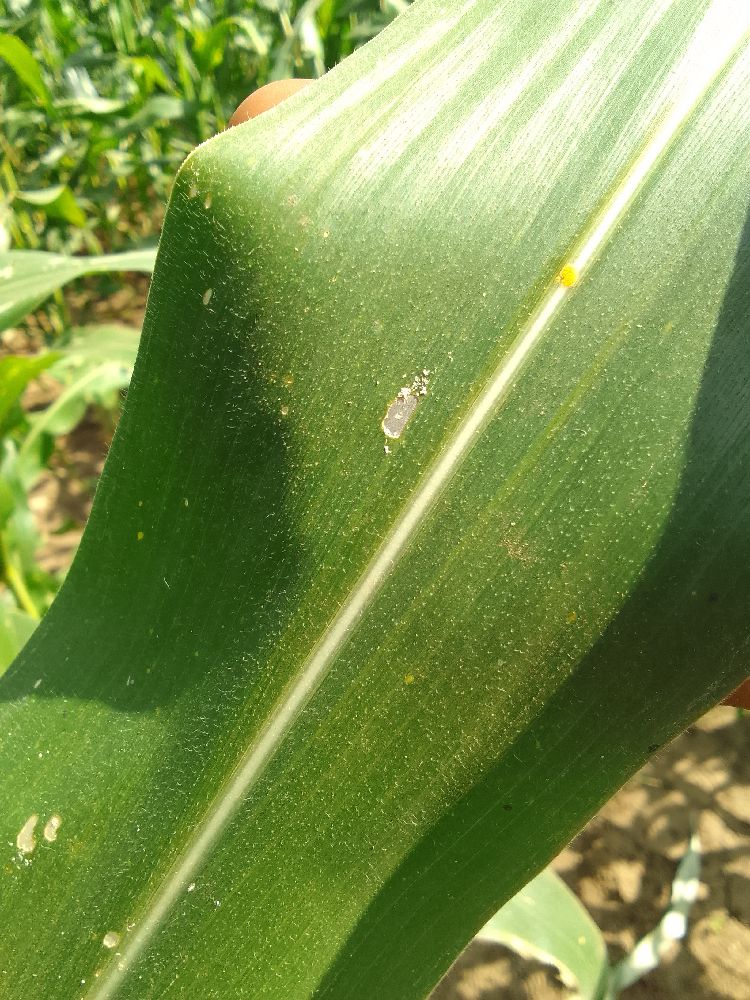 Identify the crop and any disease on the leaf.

maize, healthy
